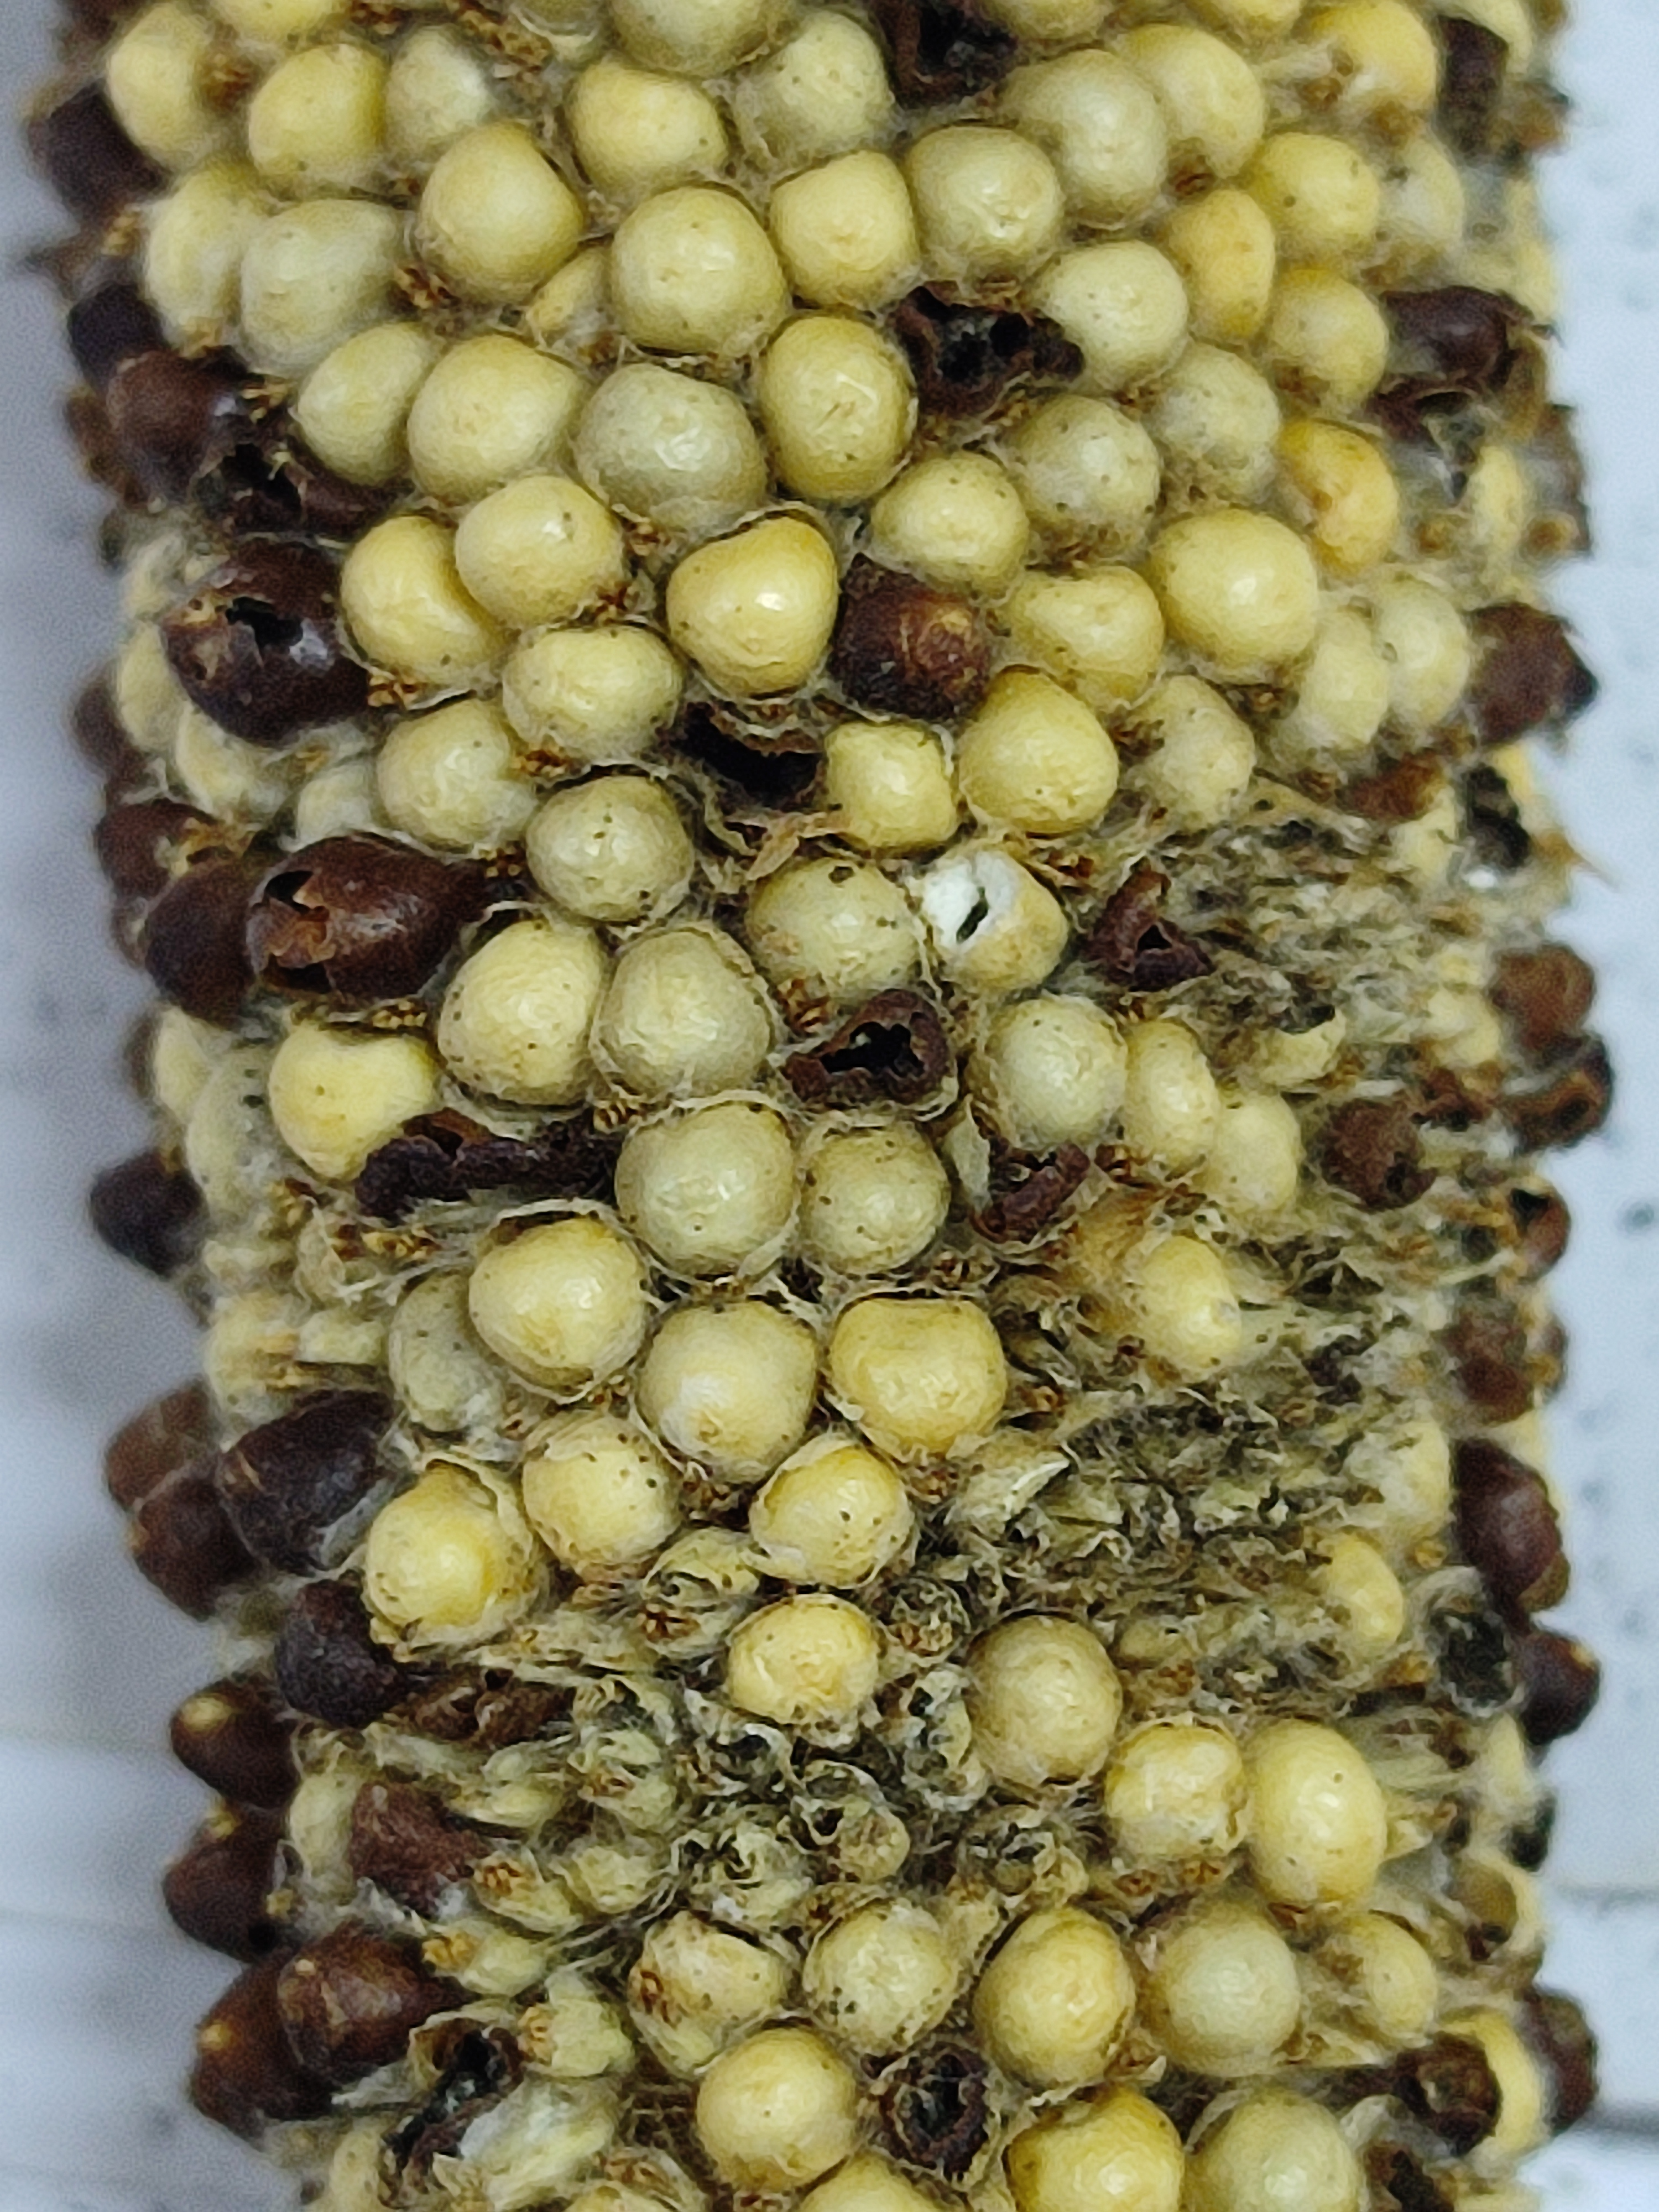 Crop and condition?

pearl millet, smut
